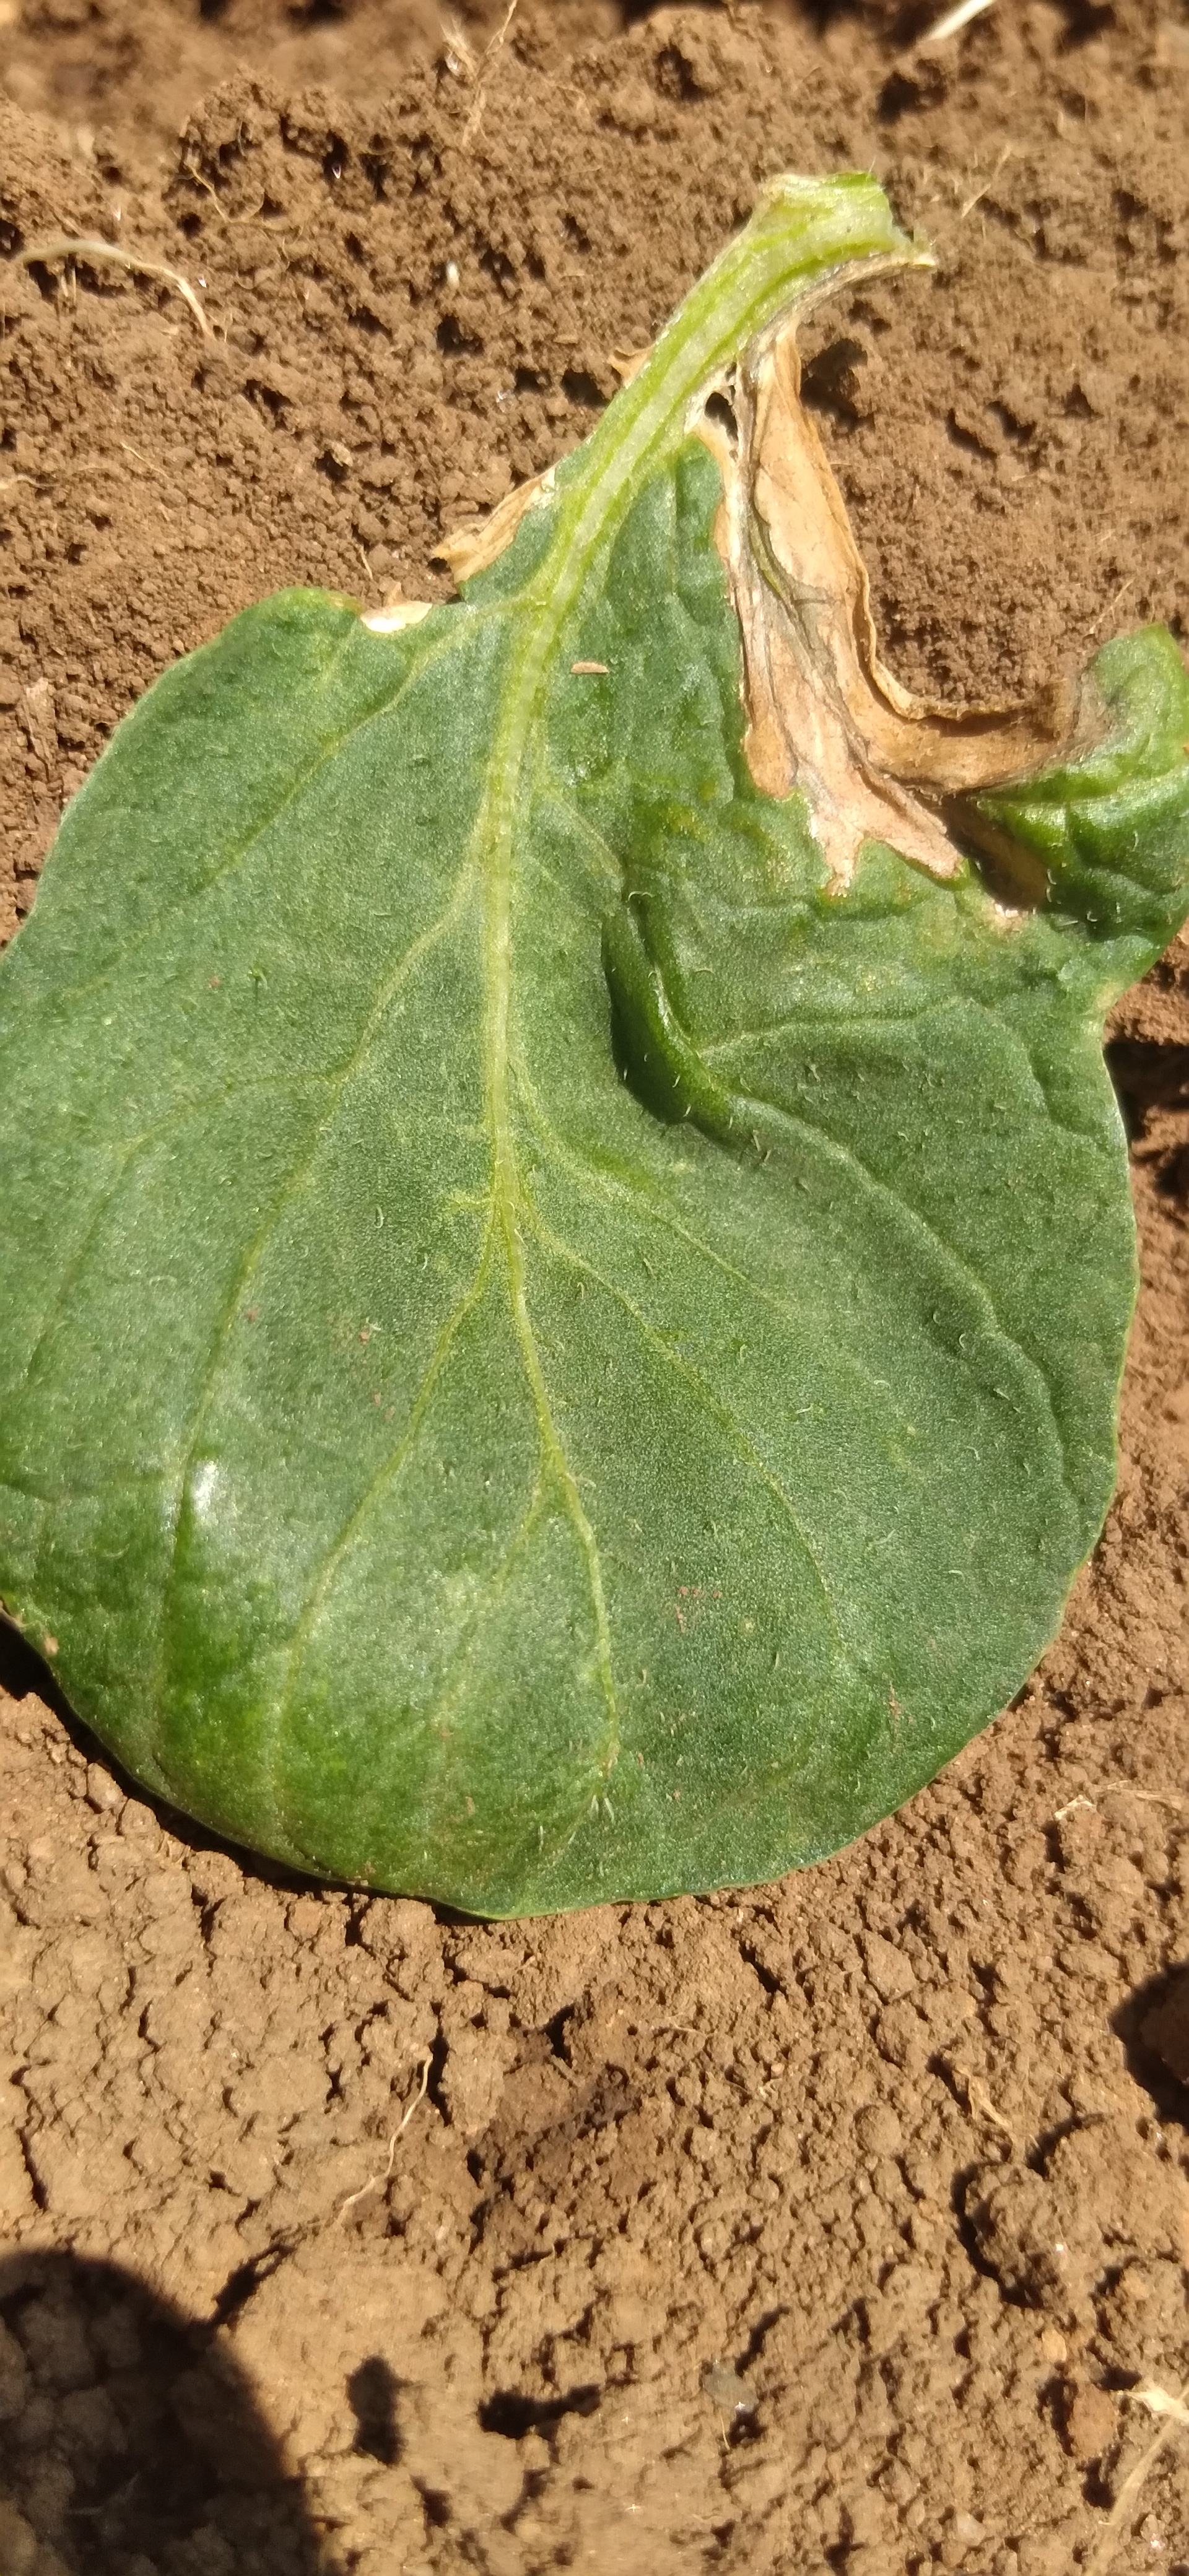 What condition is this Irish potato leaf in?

early blight
